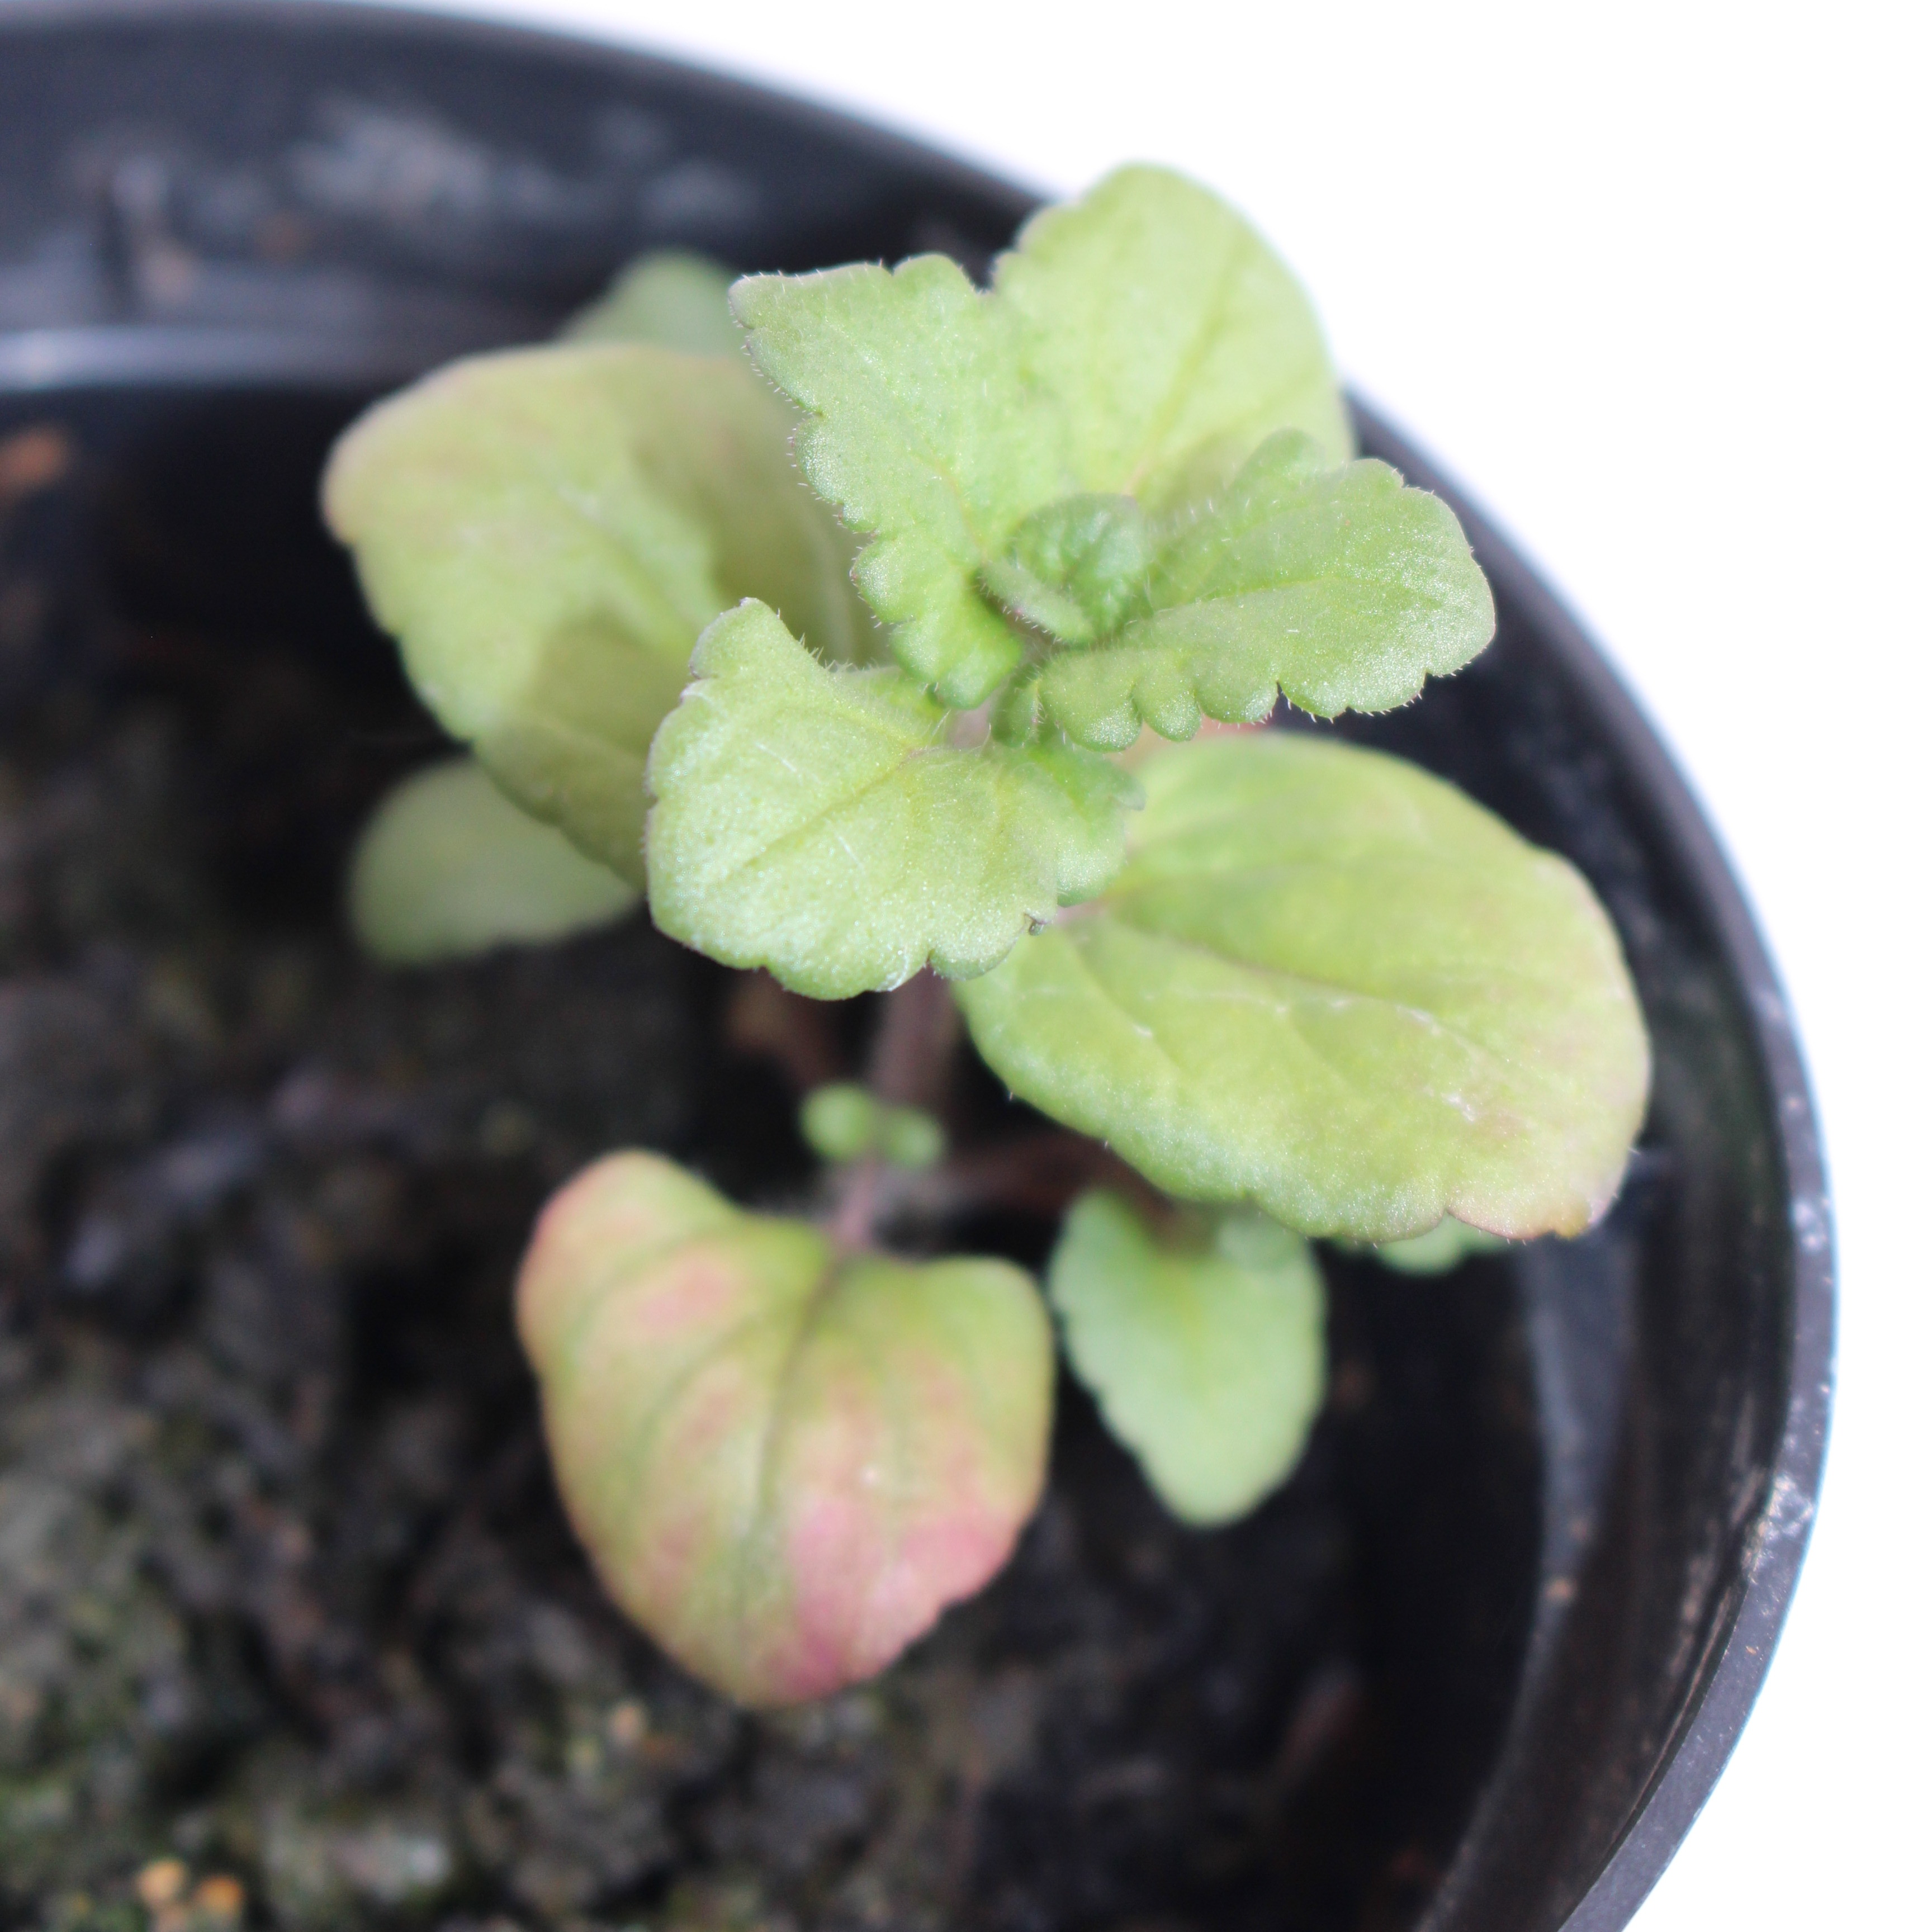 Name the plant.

Veronica persica
